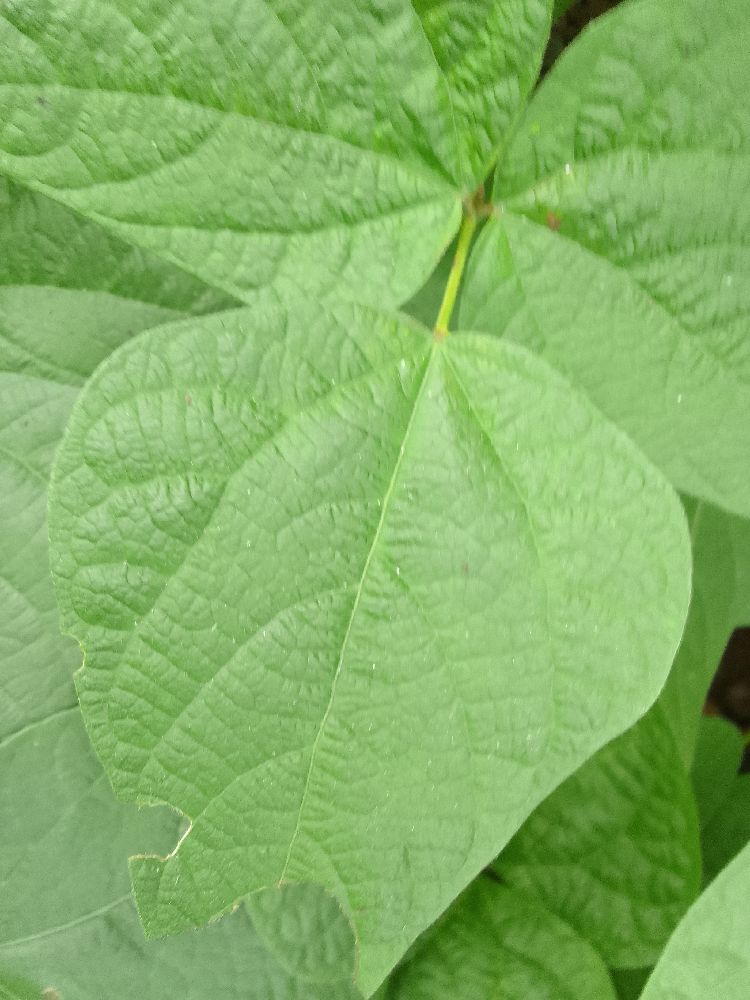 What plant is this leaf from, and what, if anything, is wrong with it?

common bean, healthy
